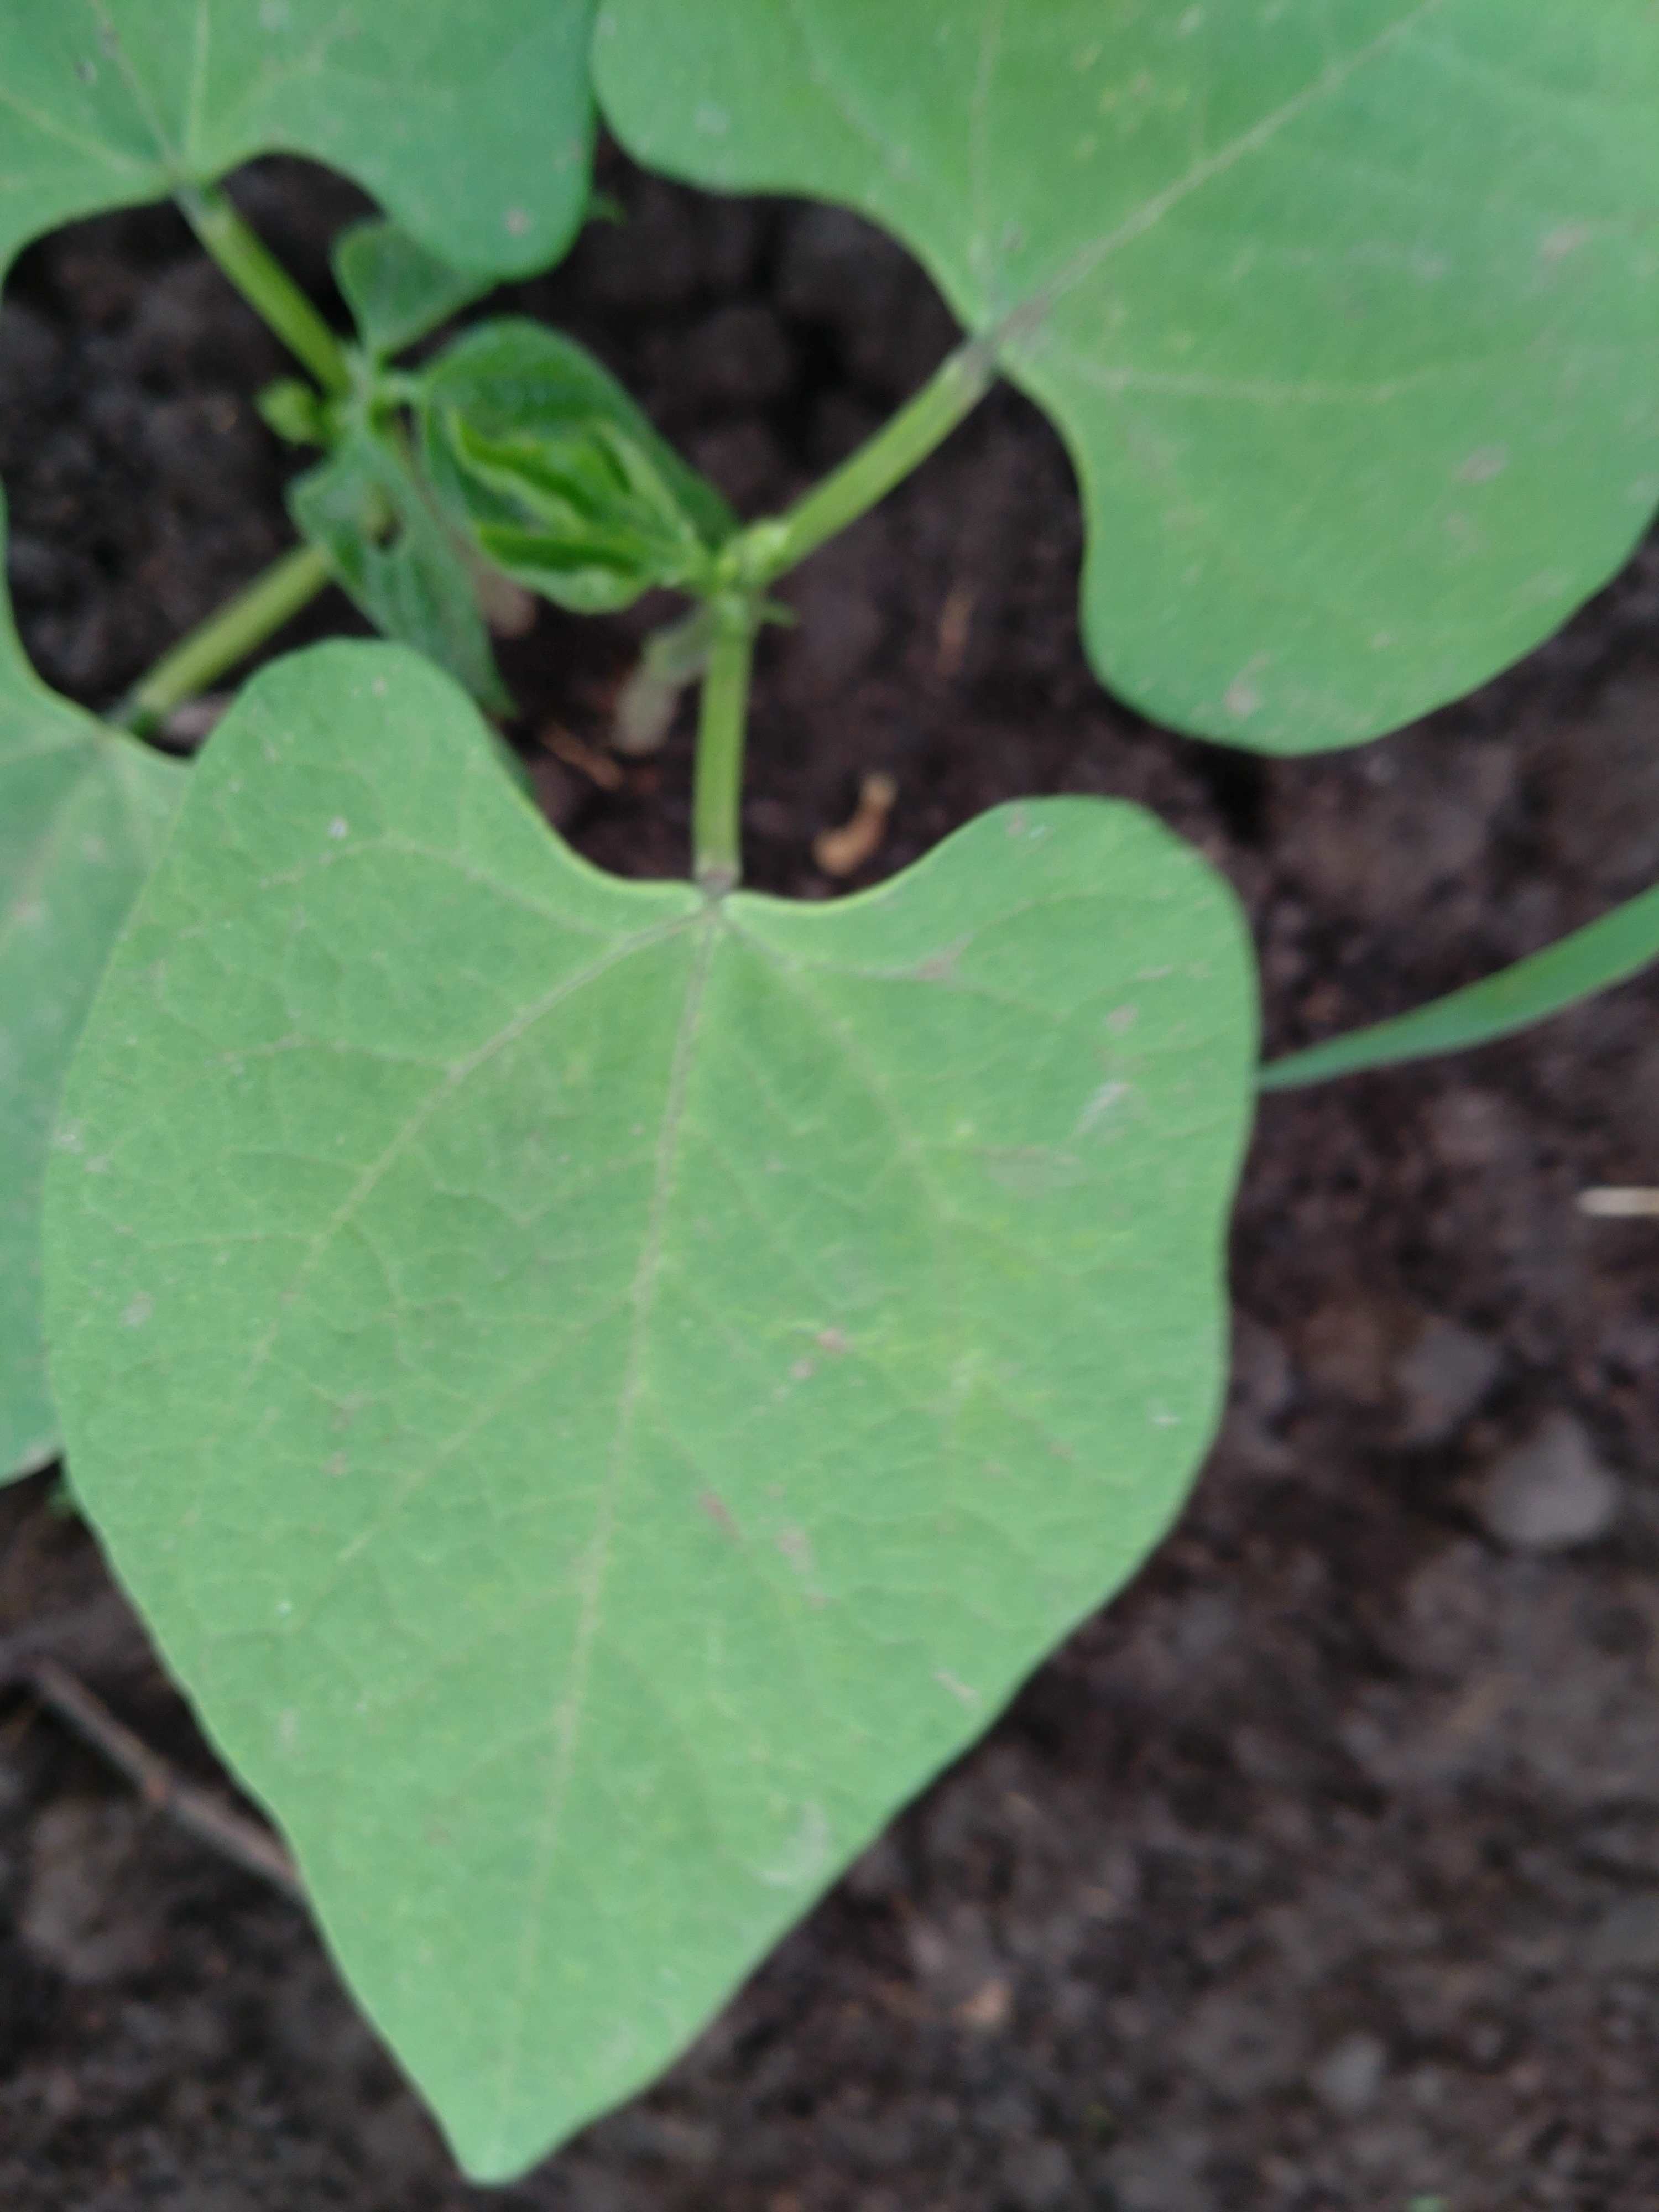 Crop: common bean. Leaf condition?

healthy
